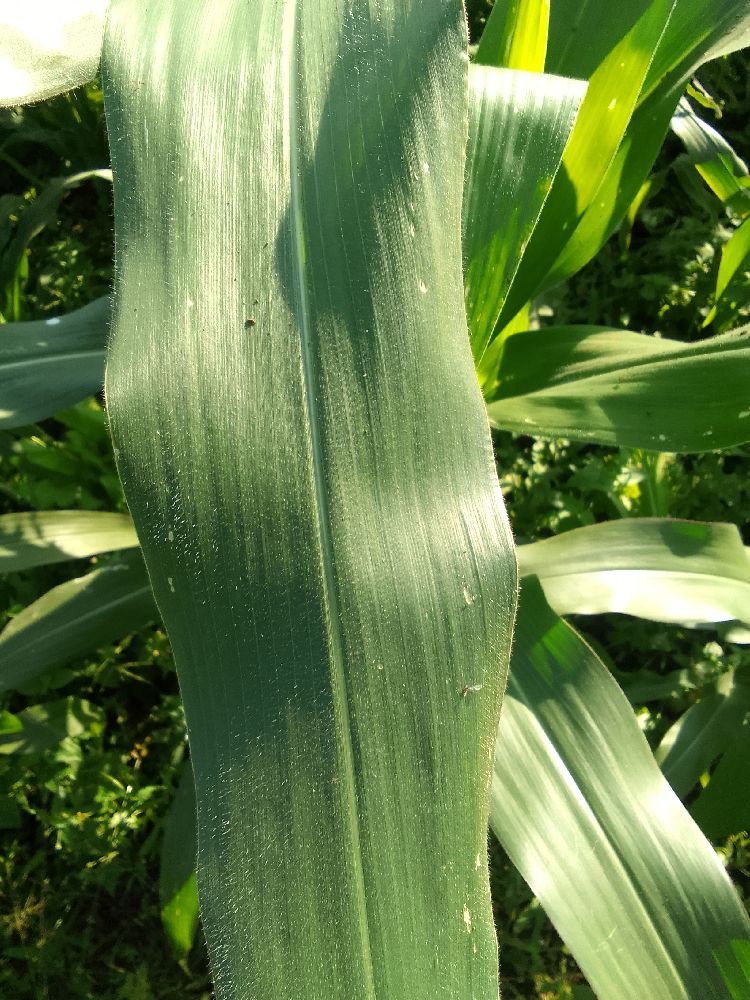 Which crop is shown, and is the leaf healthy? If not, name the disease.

maize, healthy
